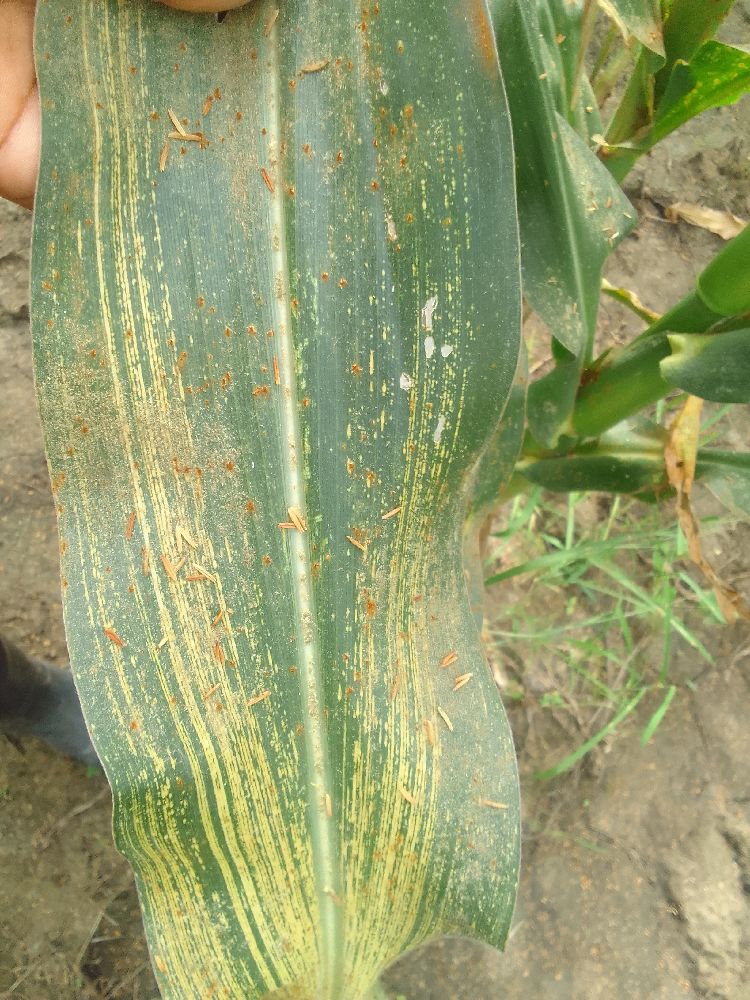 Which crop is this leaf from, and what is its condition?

maize, maize streak virus
